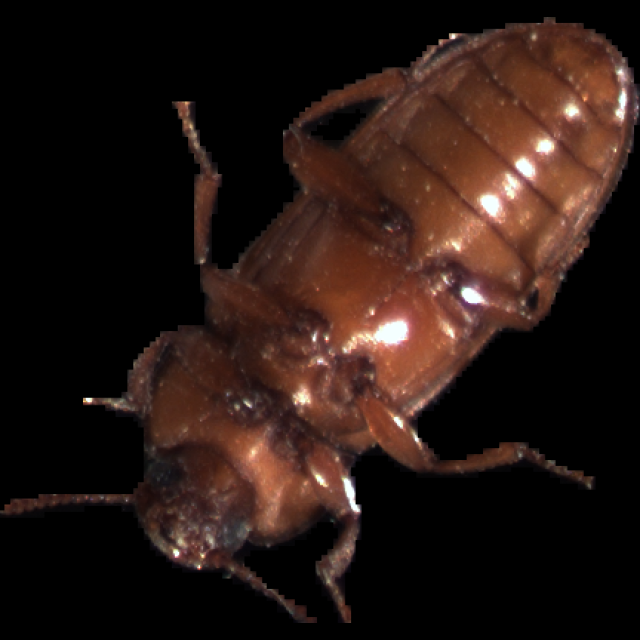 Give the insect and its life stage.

mealworm beetle
